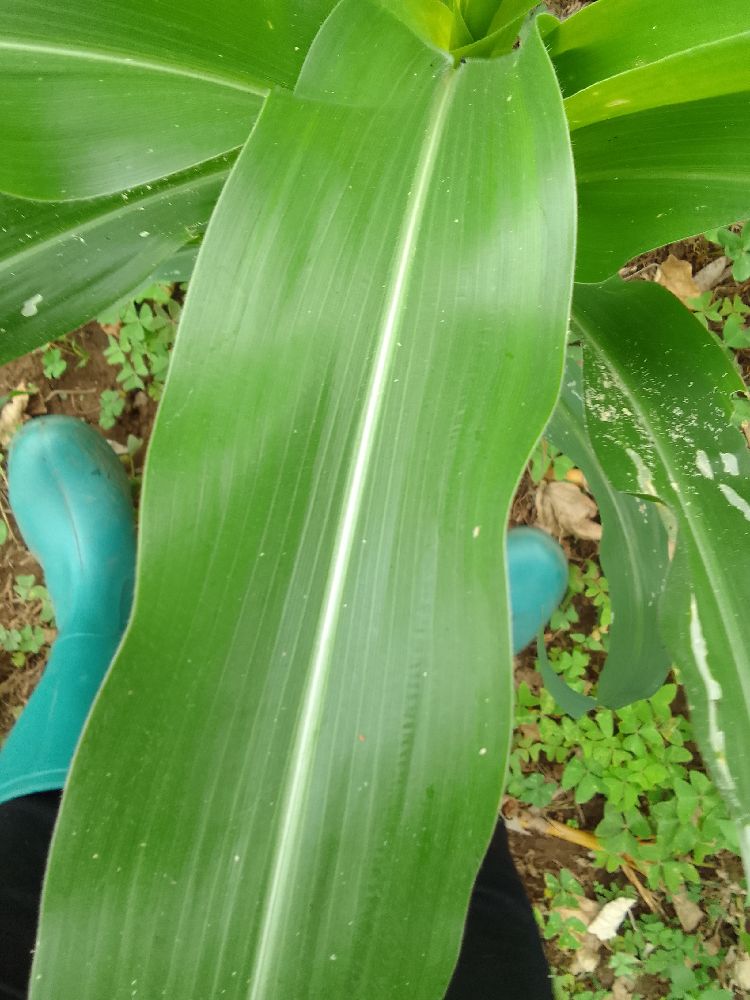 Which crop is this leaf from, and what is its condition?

maize, healthy
